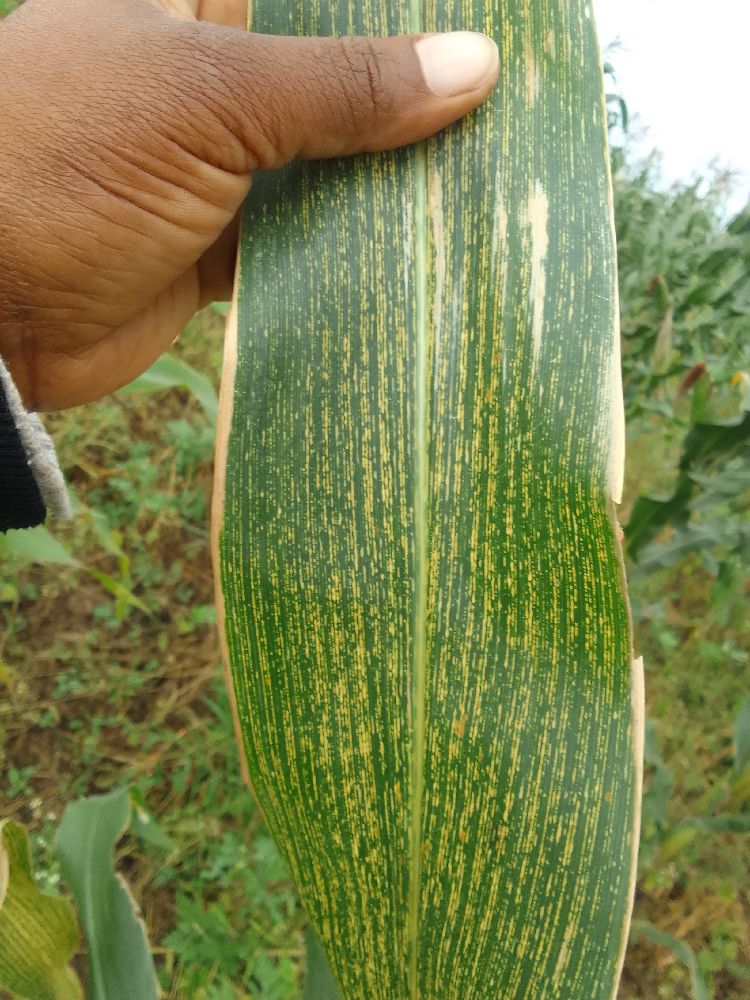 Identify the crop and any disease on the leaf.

maize, maize streak virus
